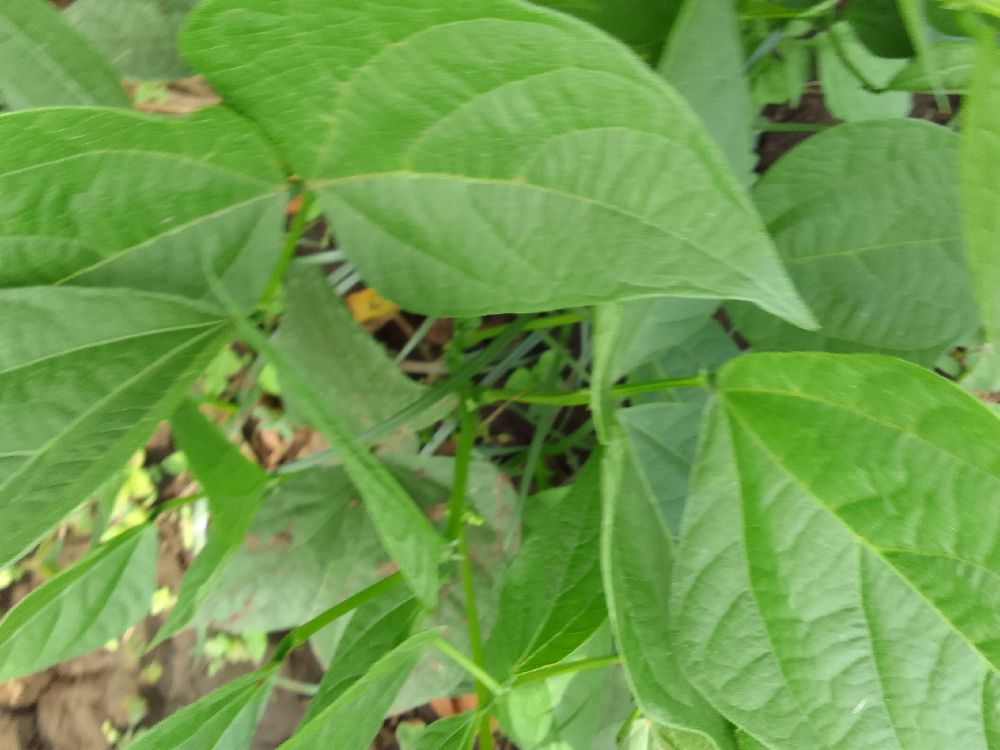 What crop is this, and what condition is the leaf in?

common bean, healthy
